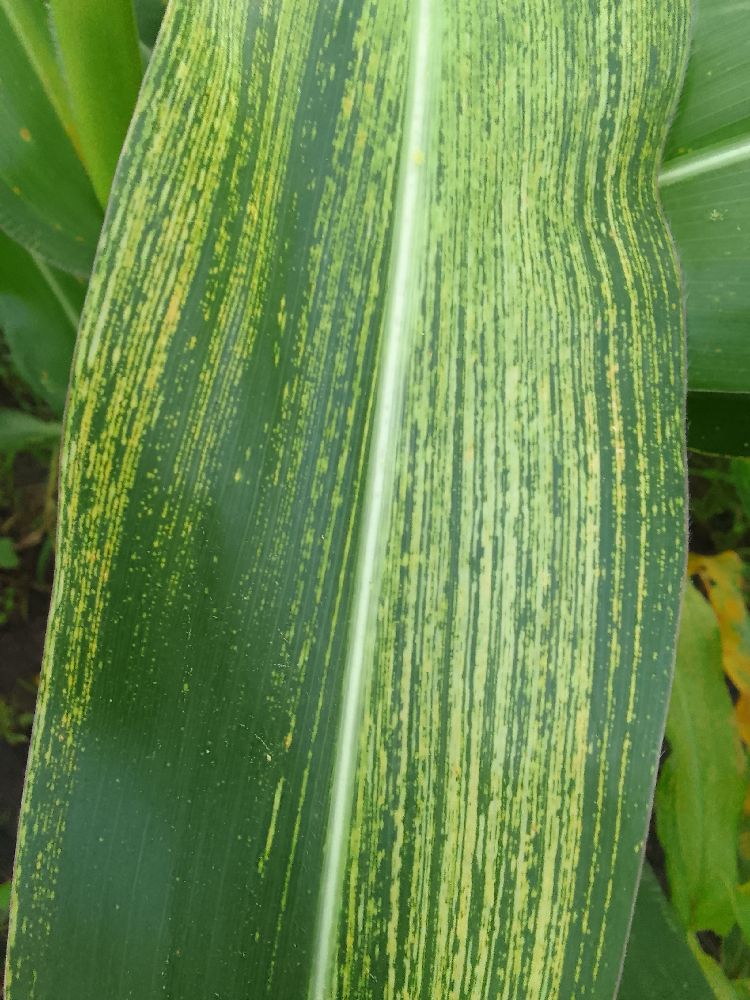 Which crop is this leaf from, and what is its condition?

maize, maize streak virus
